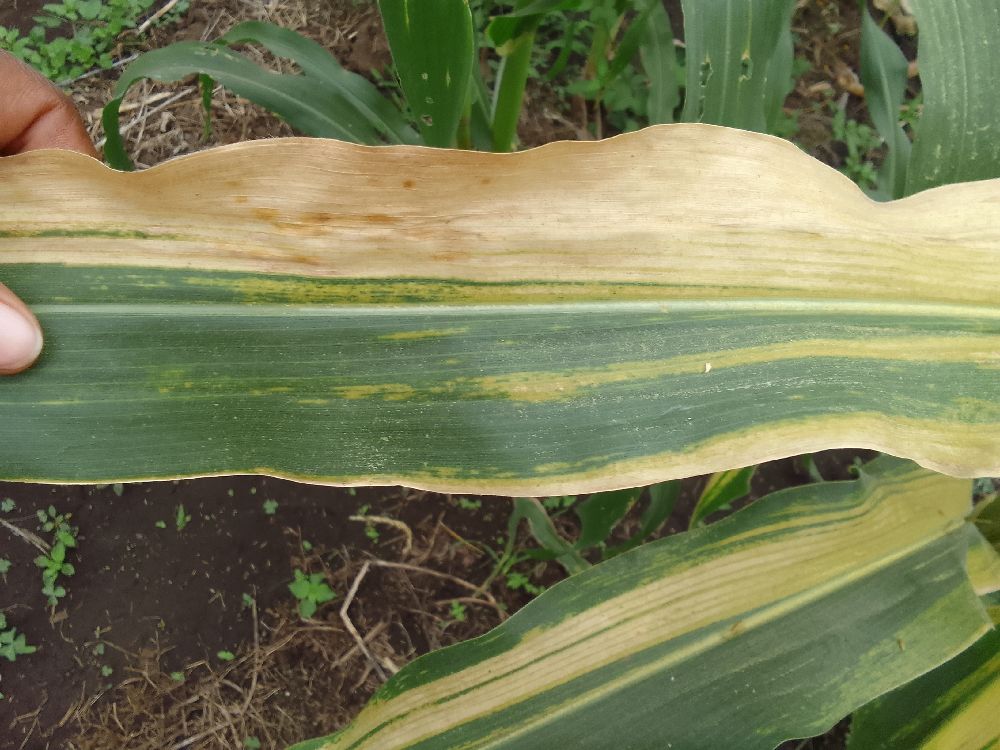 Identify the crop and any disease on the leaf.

maize, maize lethal necrosis
